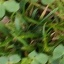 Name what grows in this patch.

unstructured weed
